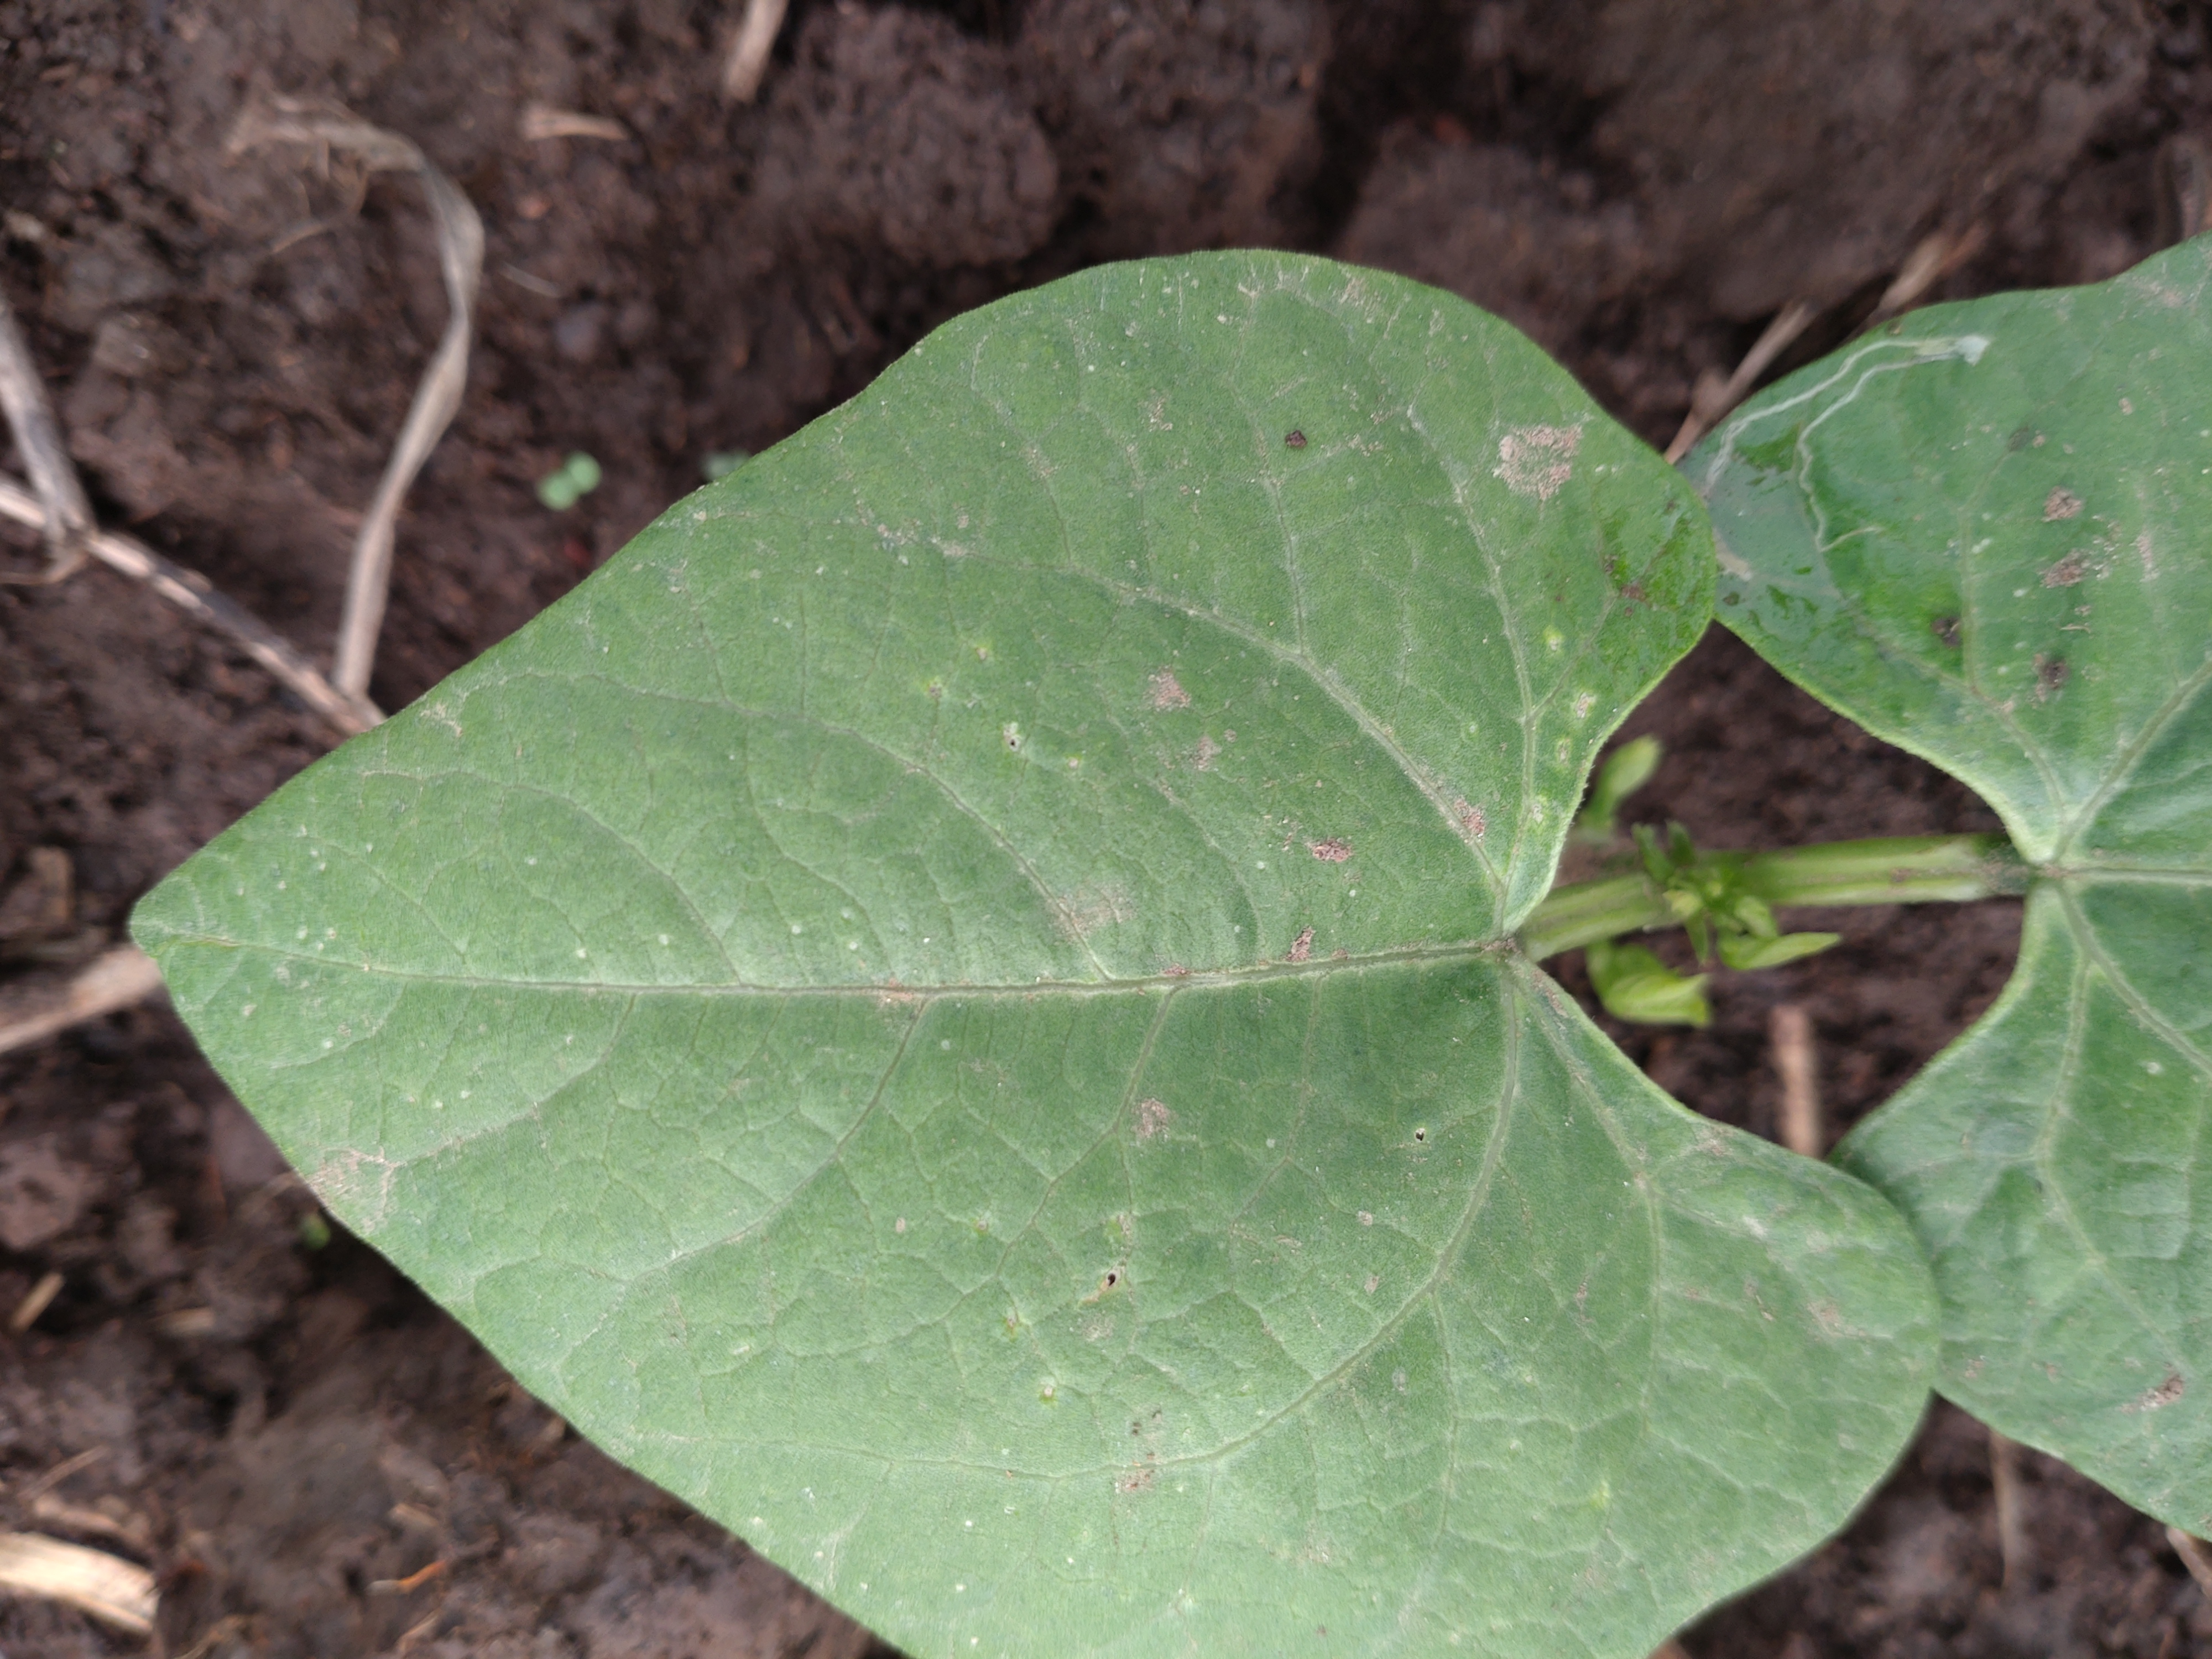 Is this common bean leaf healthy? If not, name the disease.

healthy
